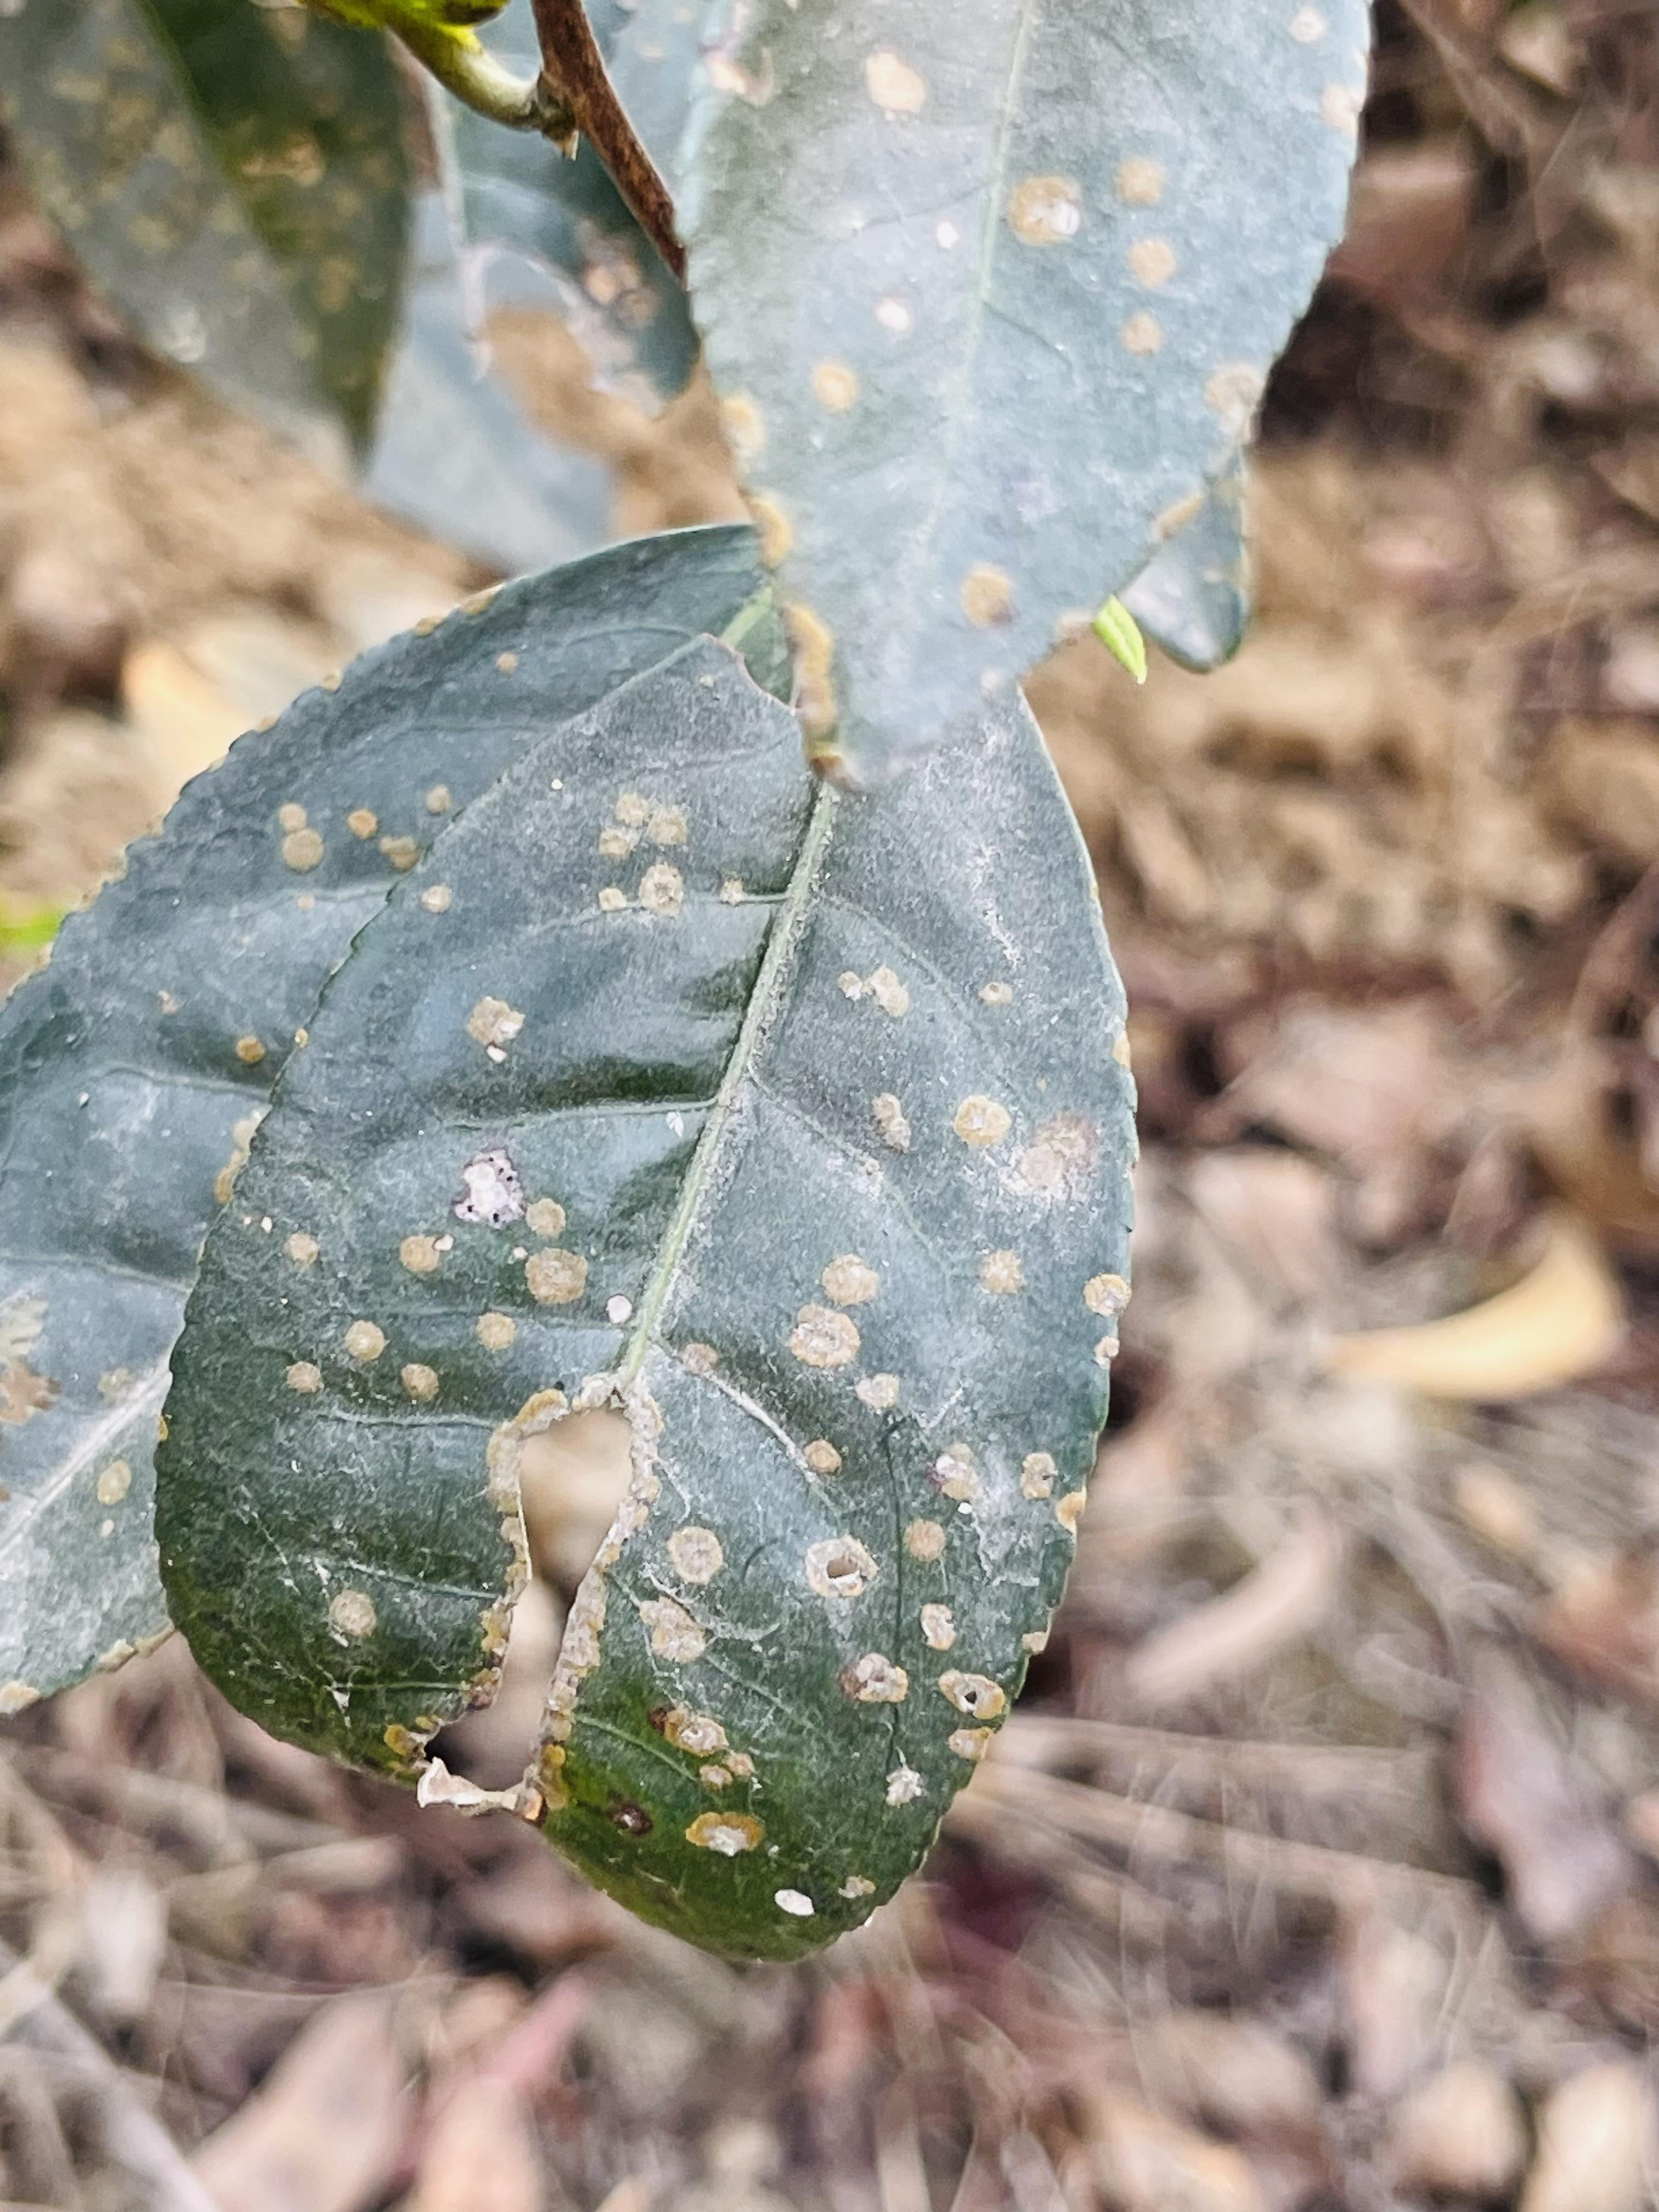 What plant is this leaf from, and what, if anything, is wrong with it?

tea, red rust
